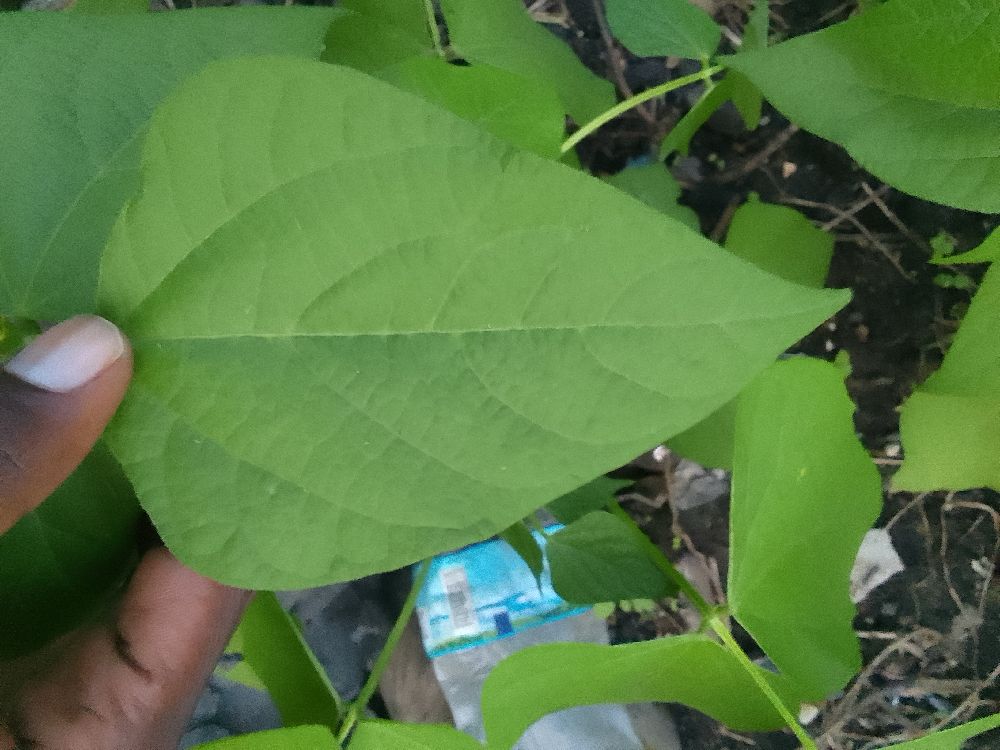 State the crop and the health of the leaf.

common bean, healthy
